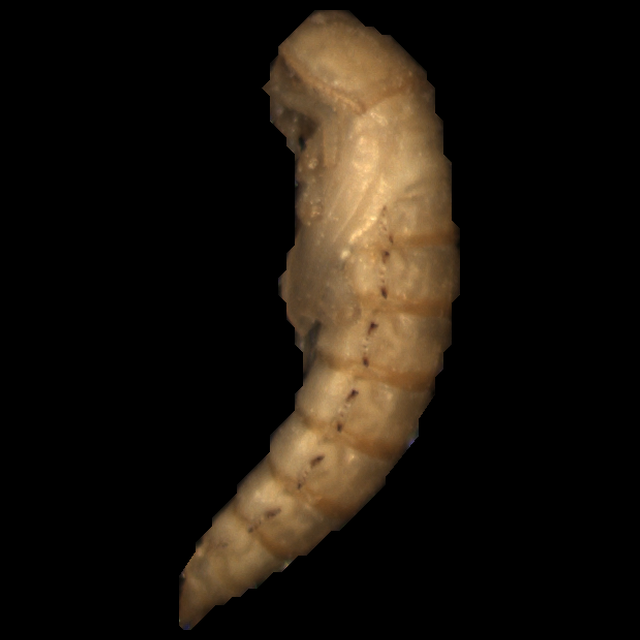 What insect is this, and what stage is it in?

mealworm pupa
